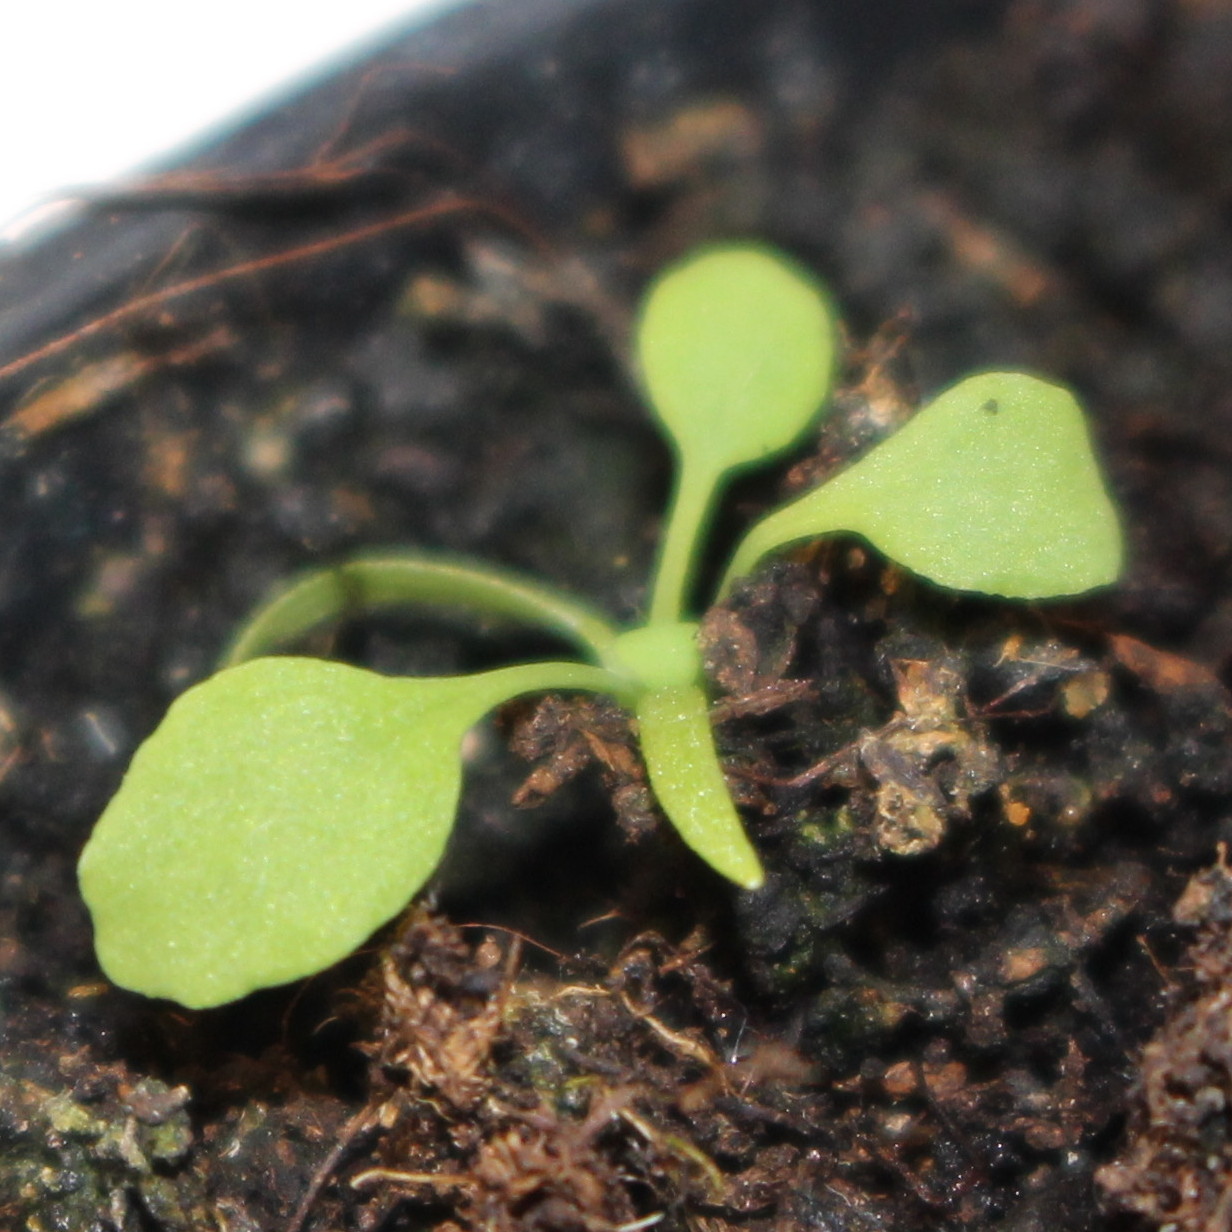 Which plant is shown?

Papaver rhoeas
